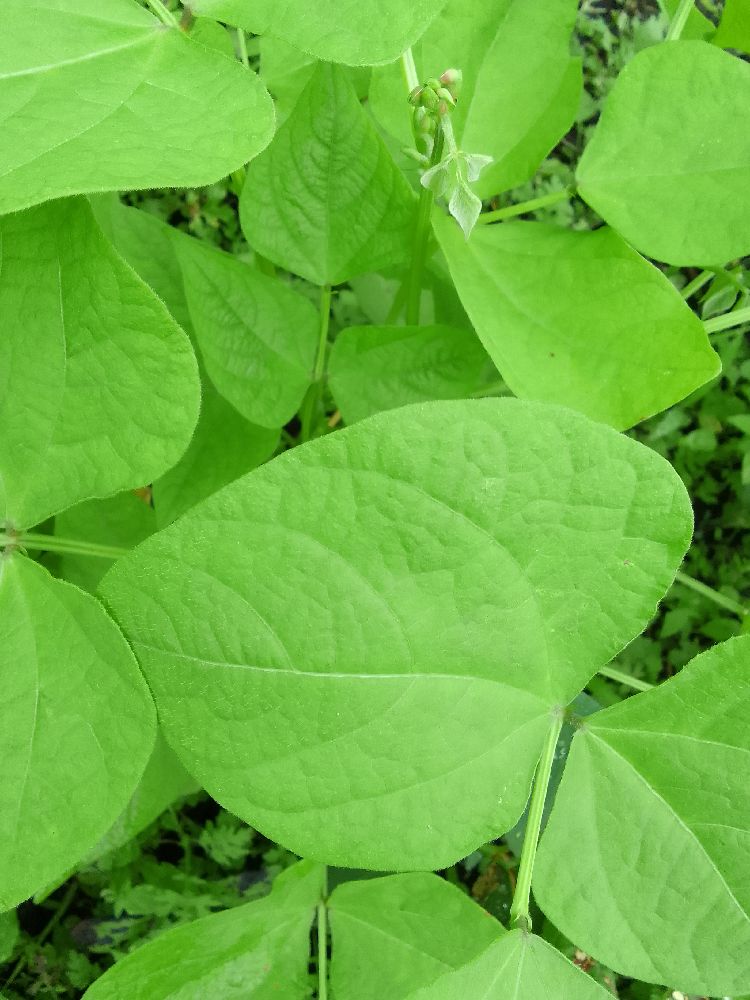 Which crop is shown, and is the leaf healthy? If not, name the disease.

common bean, healthy
